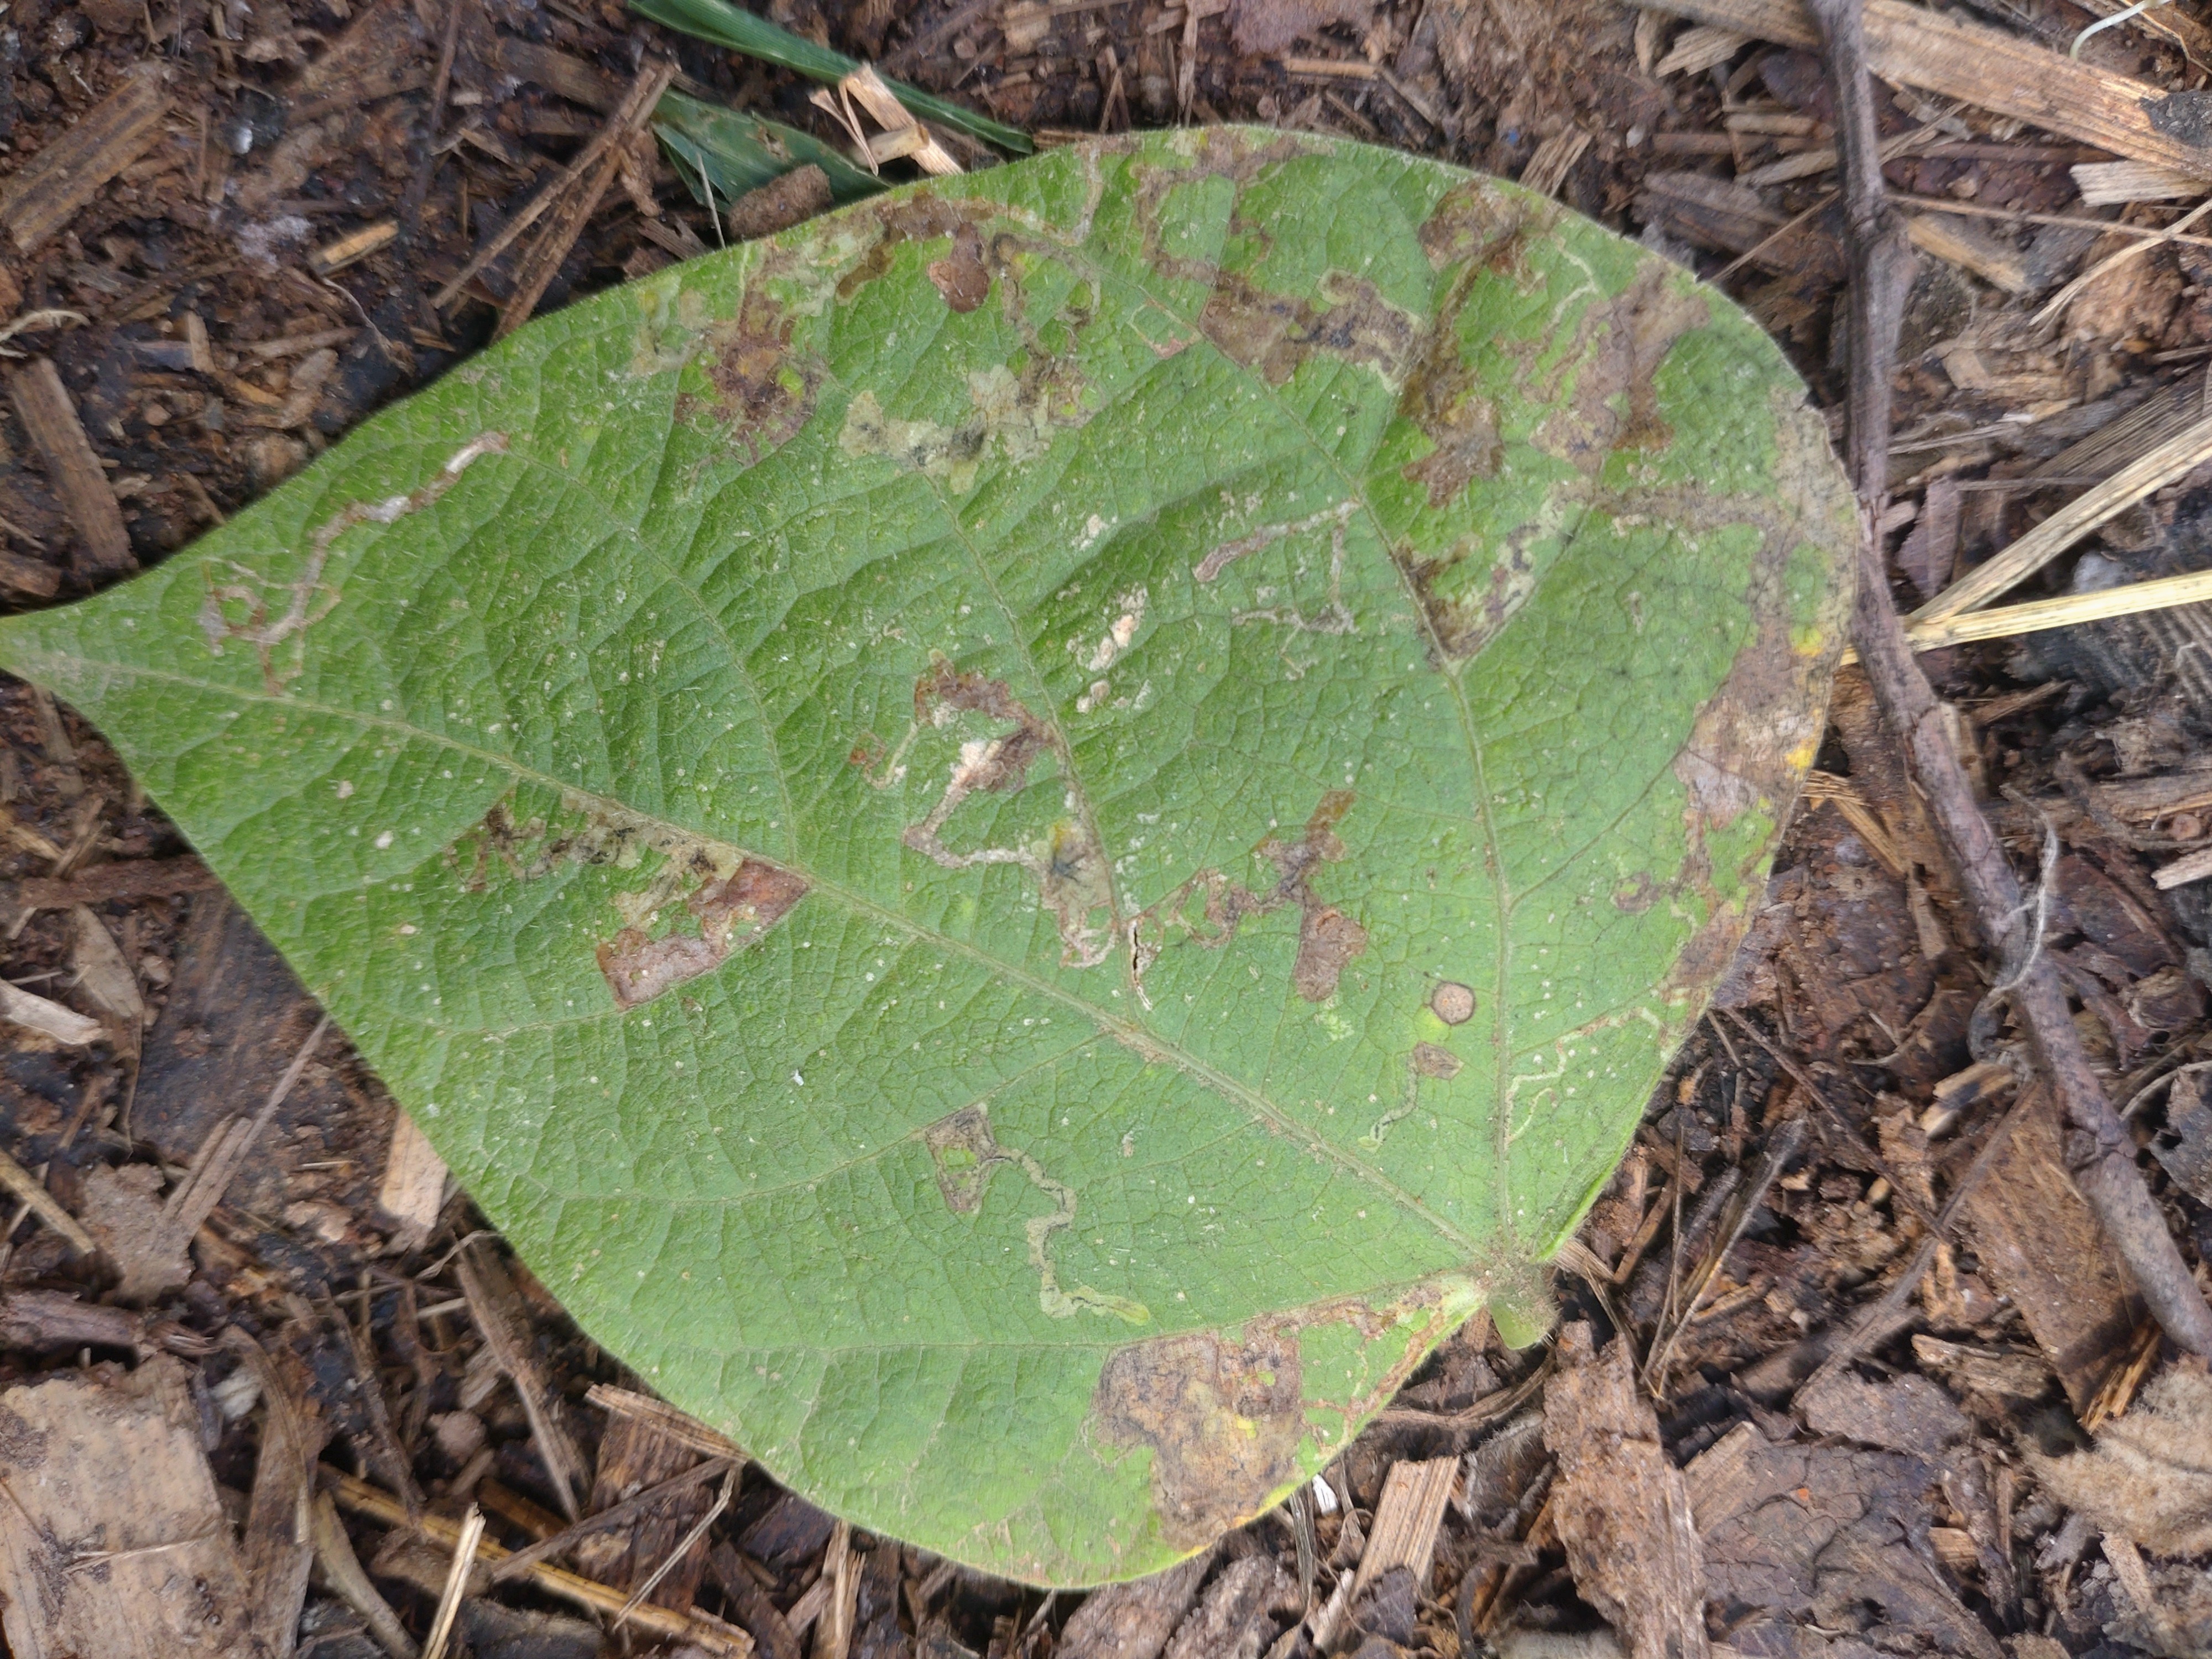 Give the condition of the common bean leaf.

anthracnose
